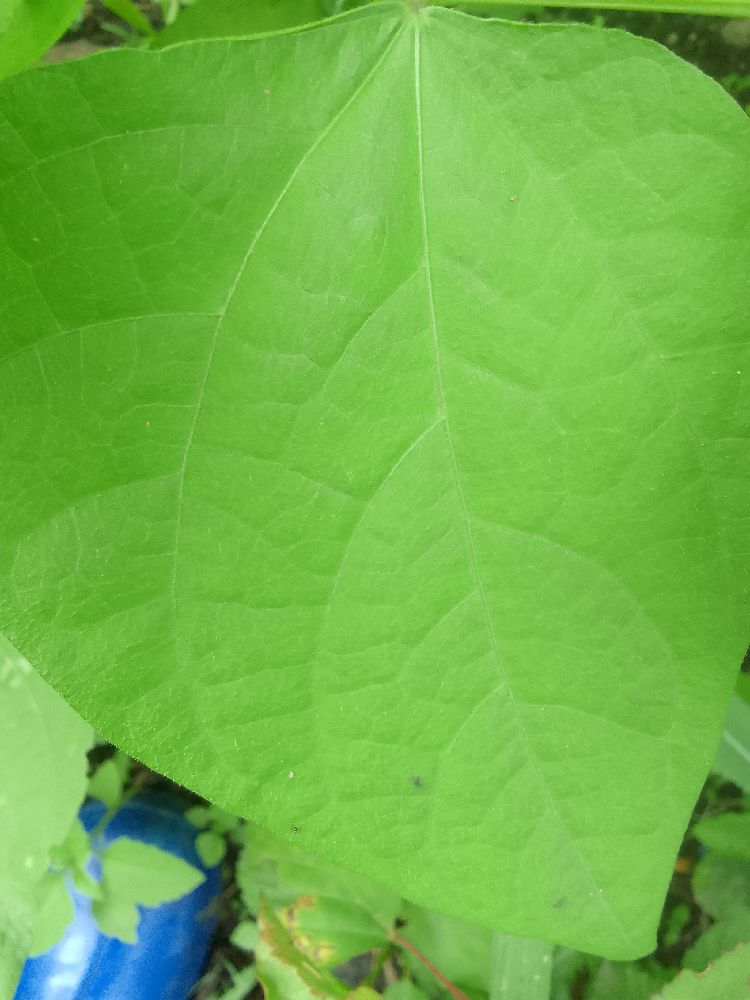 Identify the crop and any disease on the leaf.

common bean, healthy
